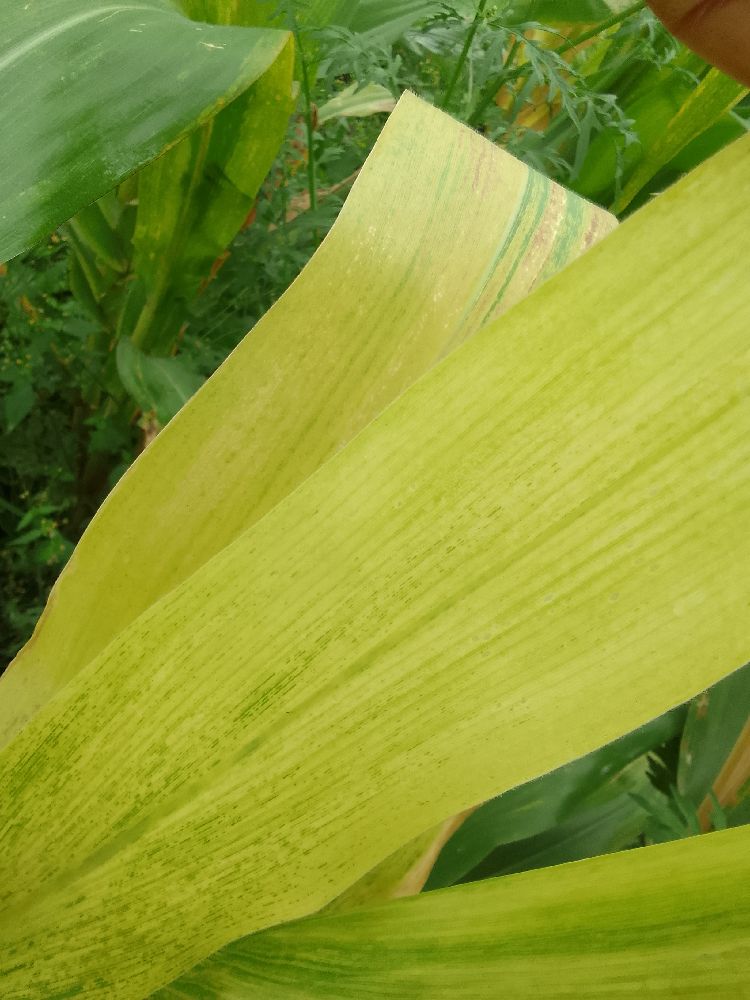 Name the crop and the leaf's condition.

maize, maize lethal necrosis
